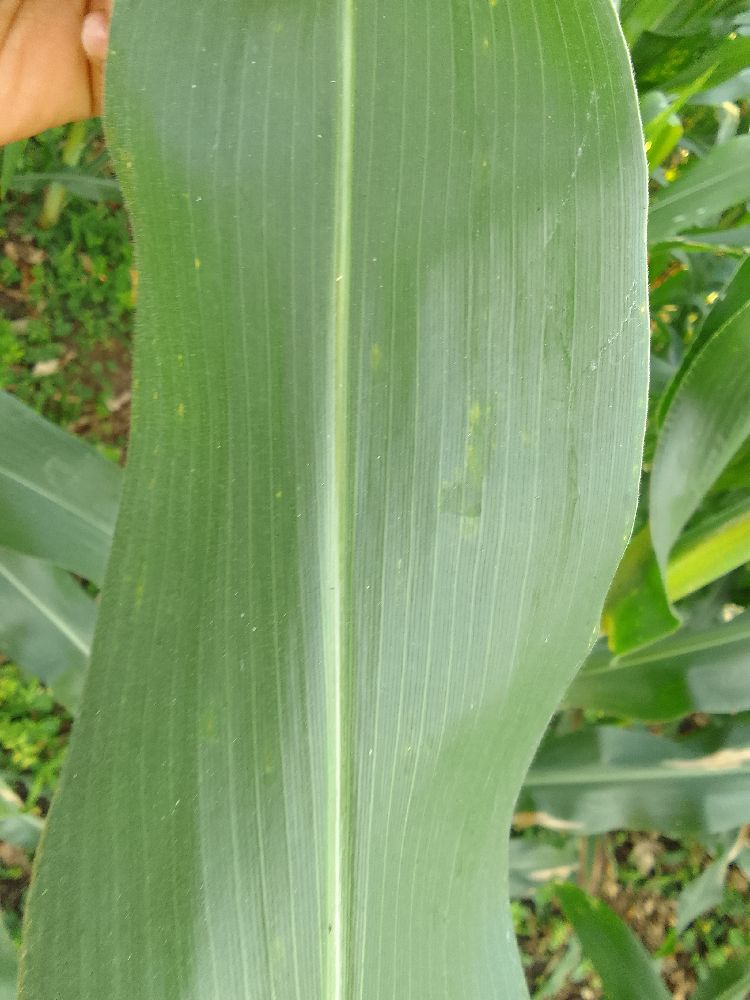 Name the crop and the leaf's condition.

maize, healthy
